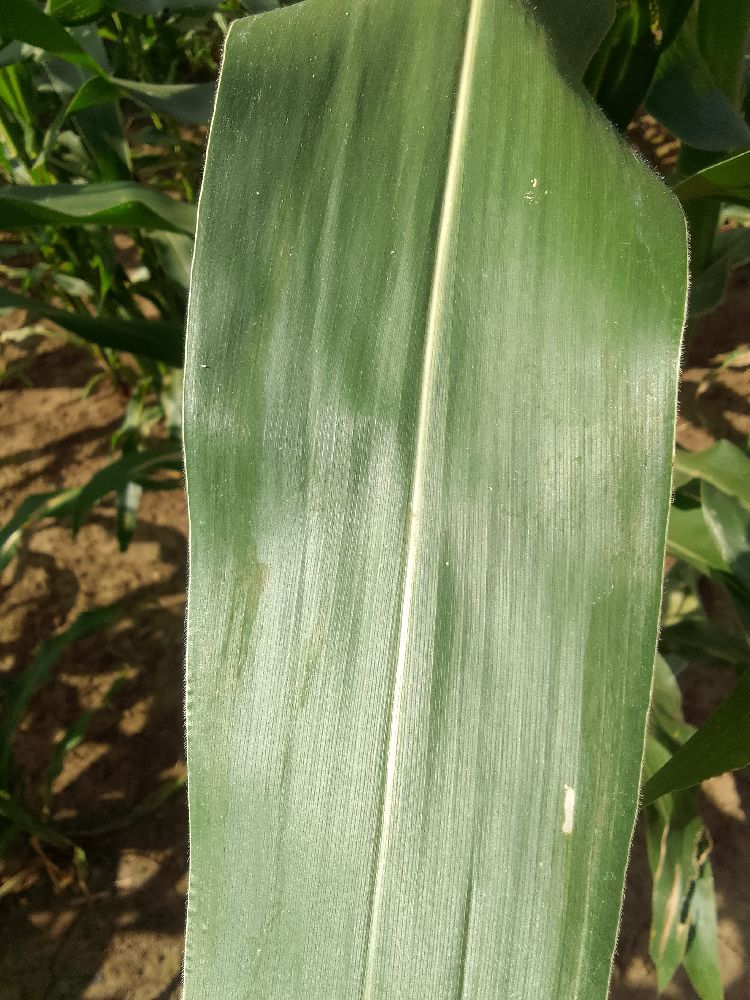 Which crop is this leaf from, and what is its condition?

maize, healthy
